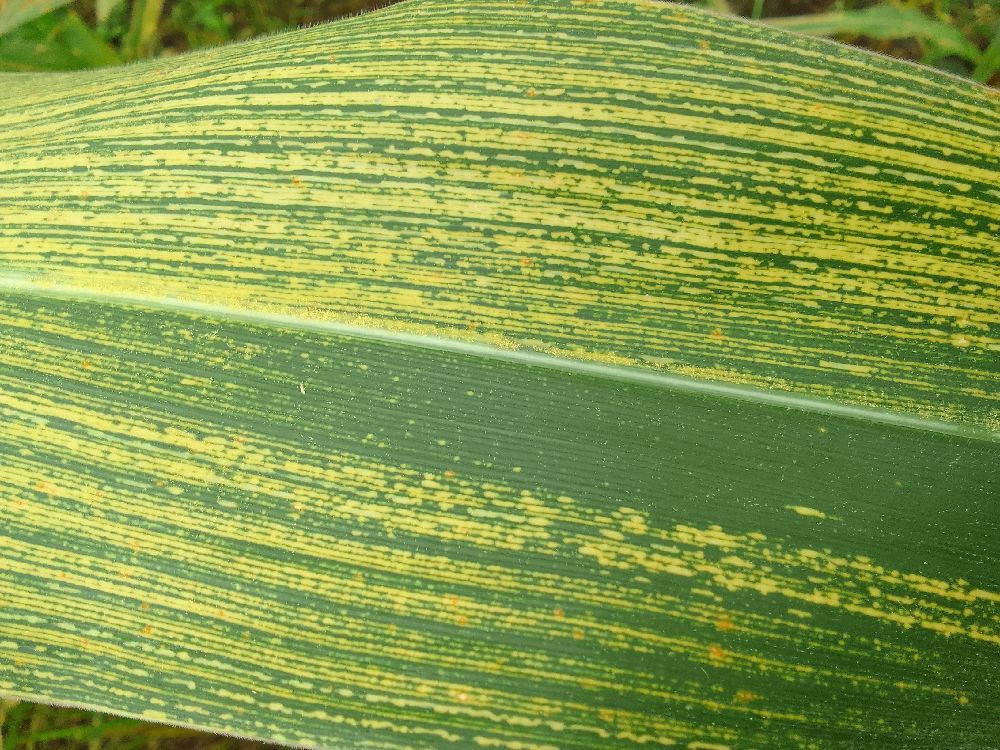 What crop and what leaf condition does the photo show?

maize, maize streak virus
